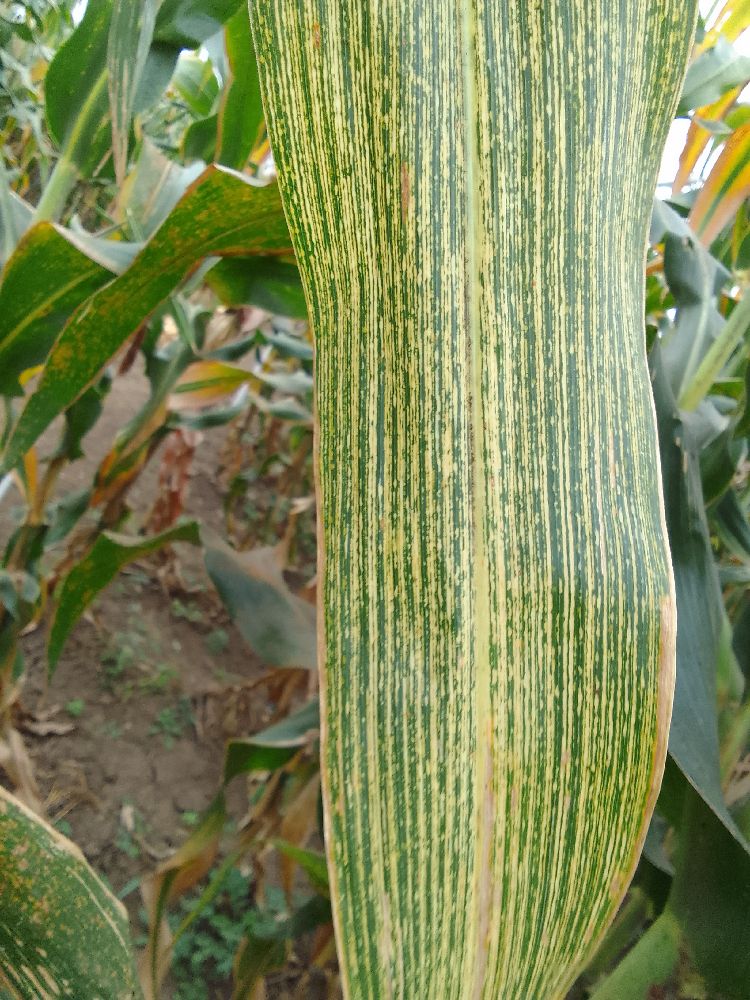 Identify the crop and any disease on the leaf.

maize, maize streak virus
